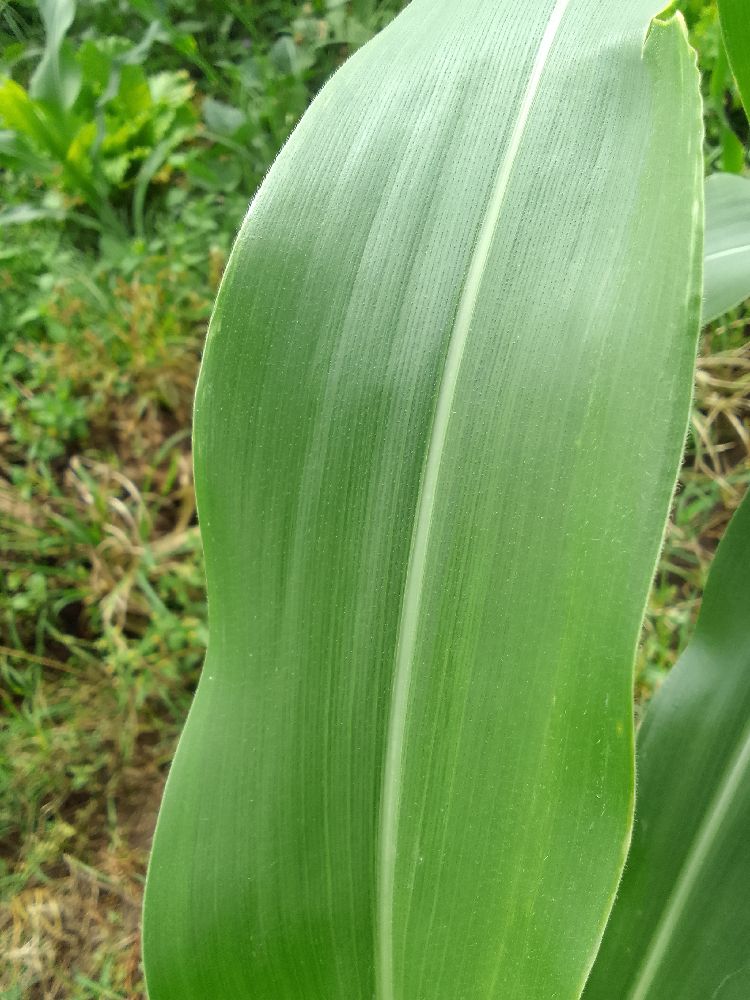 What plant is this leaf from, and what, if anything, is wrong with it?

maize, healthy
